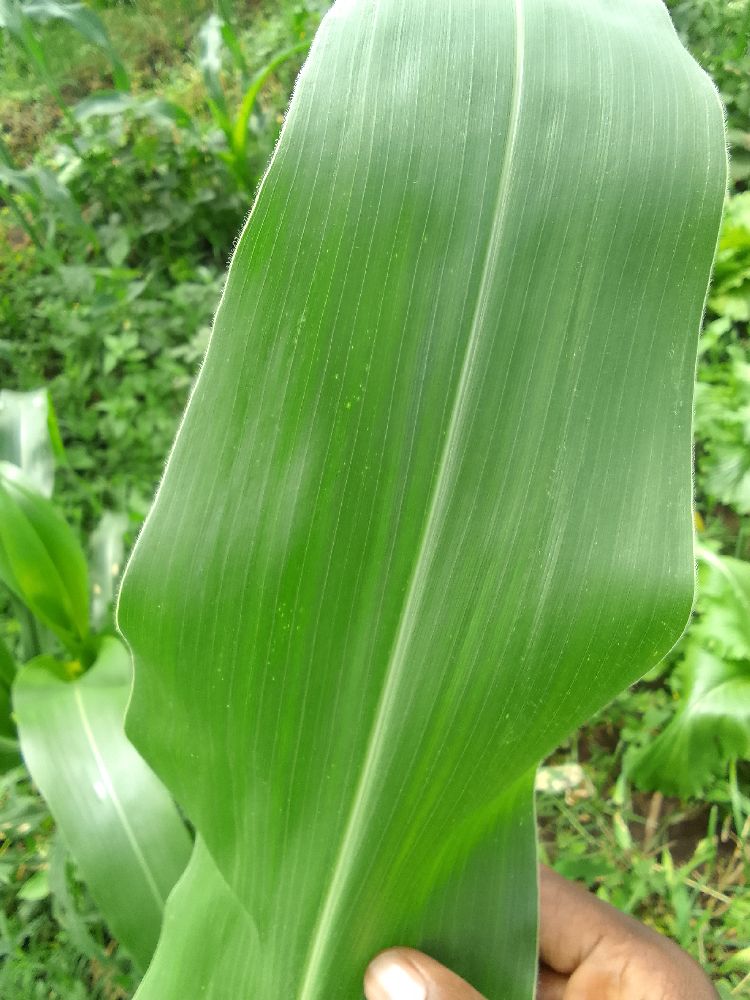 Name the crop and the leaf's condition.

maize, healthy
